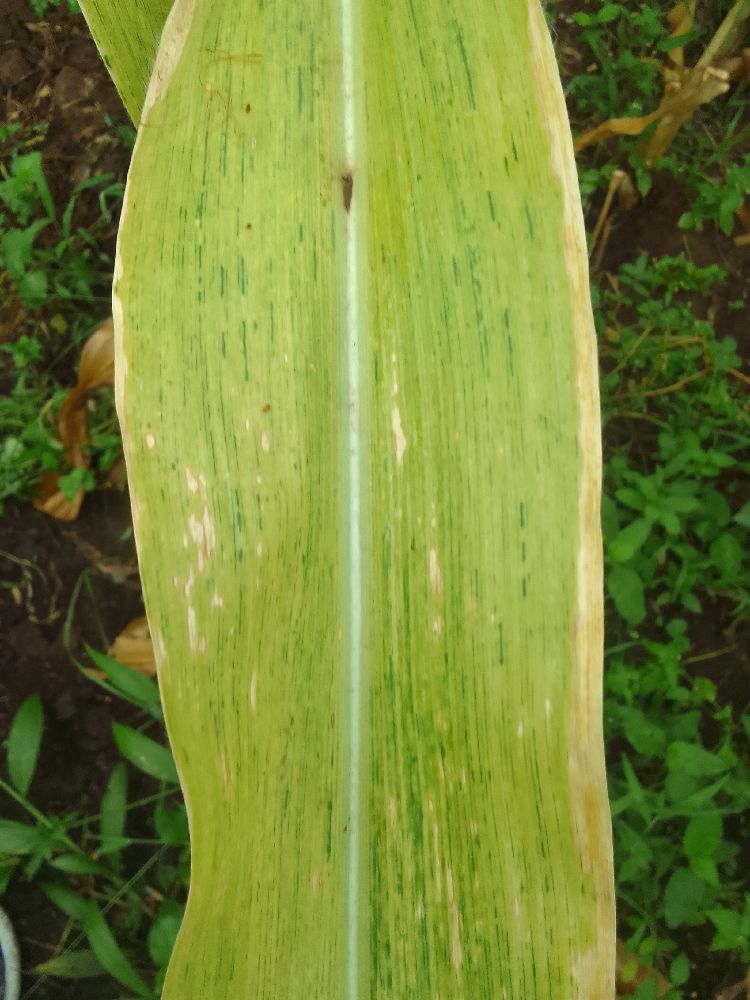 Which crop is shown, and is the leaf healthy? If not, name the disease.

maize, maize lethal necrosis
